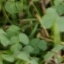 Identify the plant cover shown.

unstructured weed
